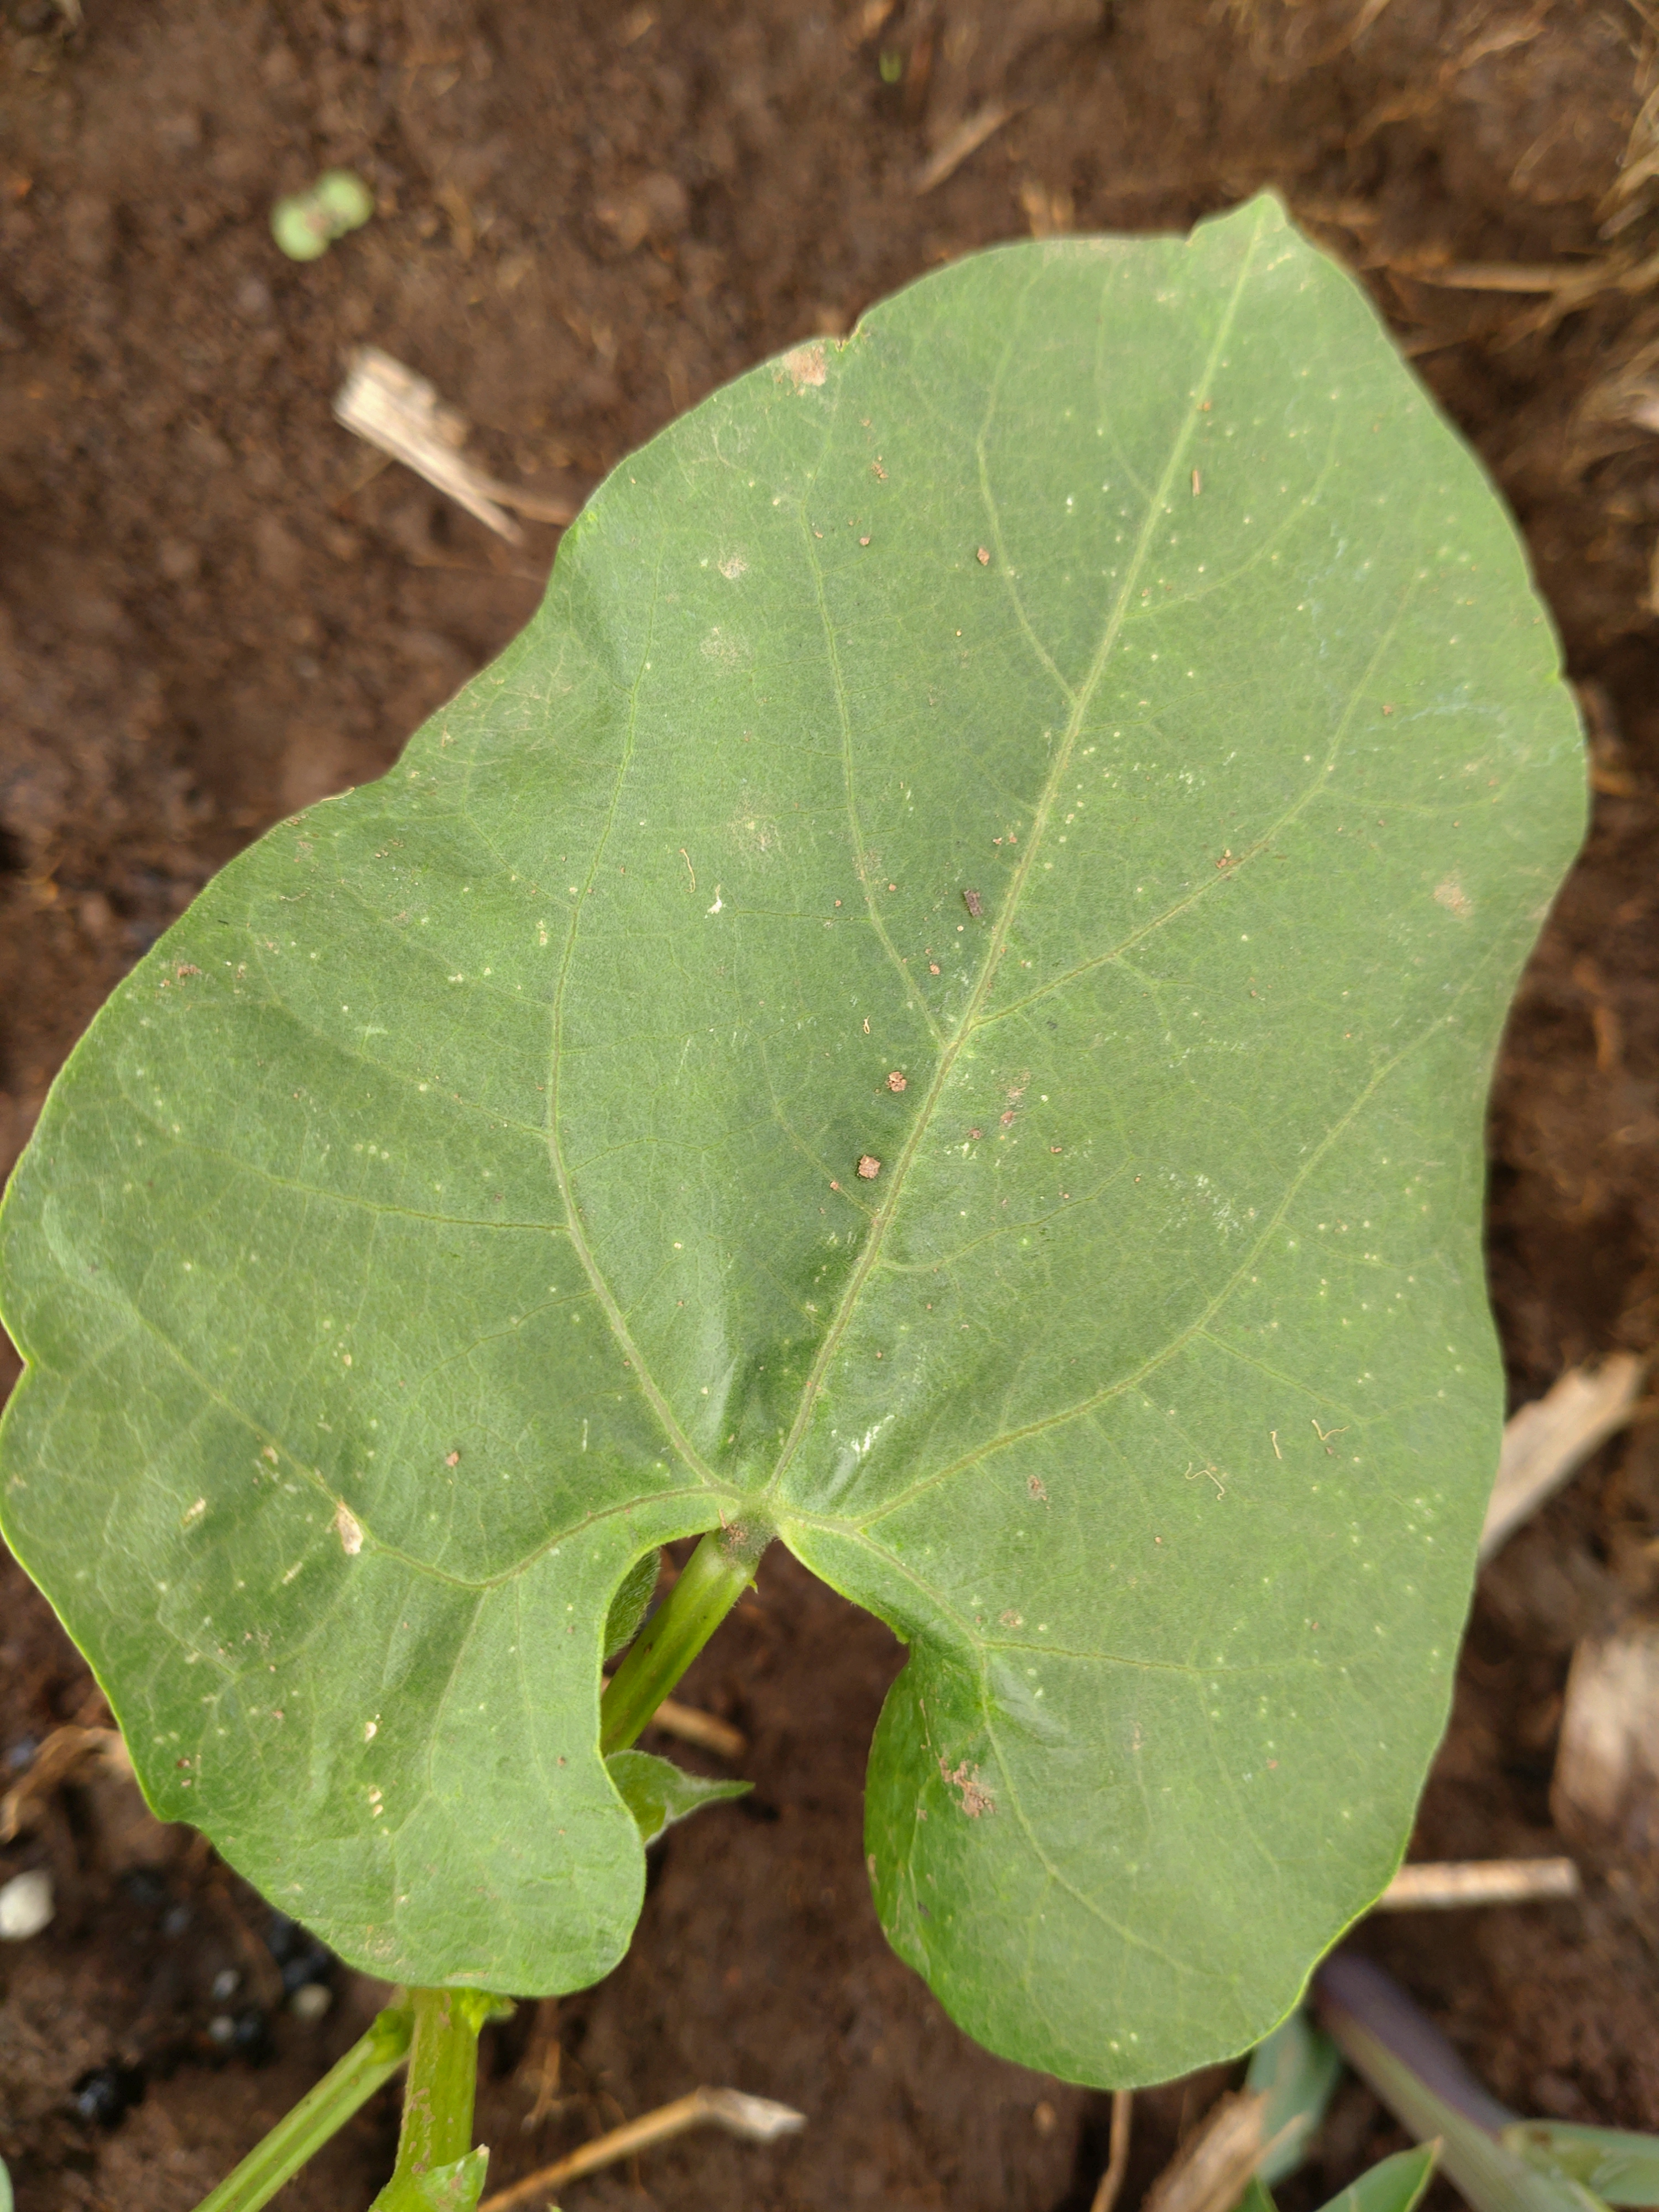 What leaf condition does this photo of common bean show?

healthy
